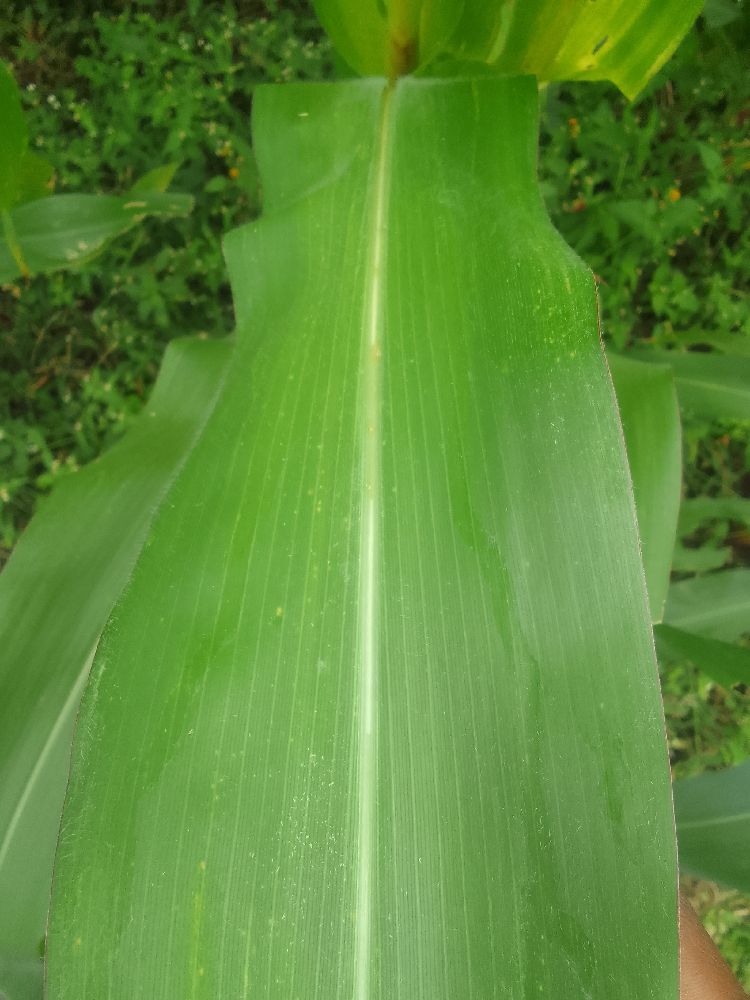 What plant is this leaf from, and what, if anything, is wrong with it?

maize, healthy
